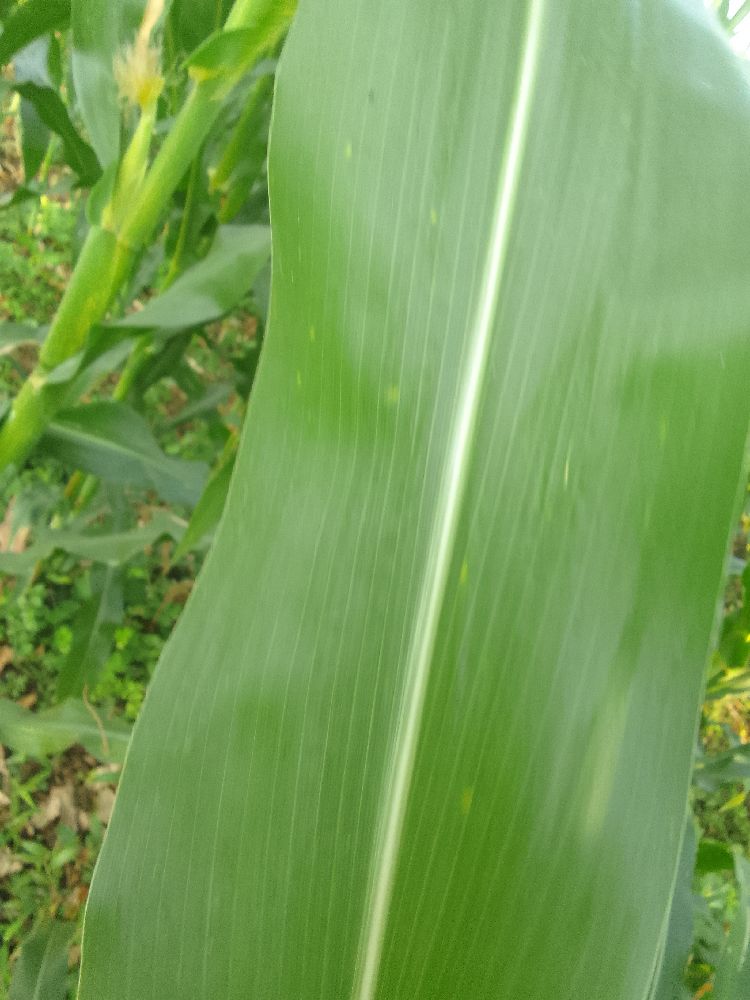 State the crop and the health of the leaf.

maize, healthy
